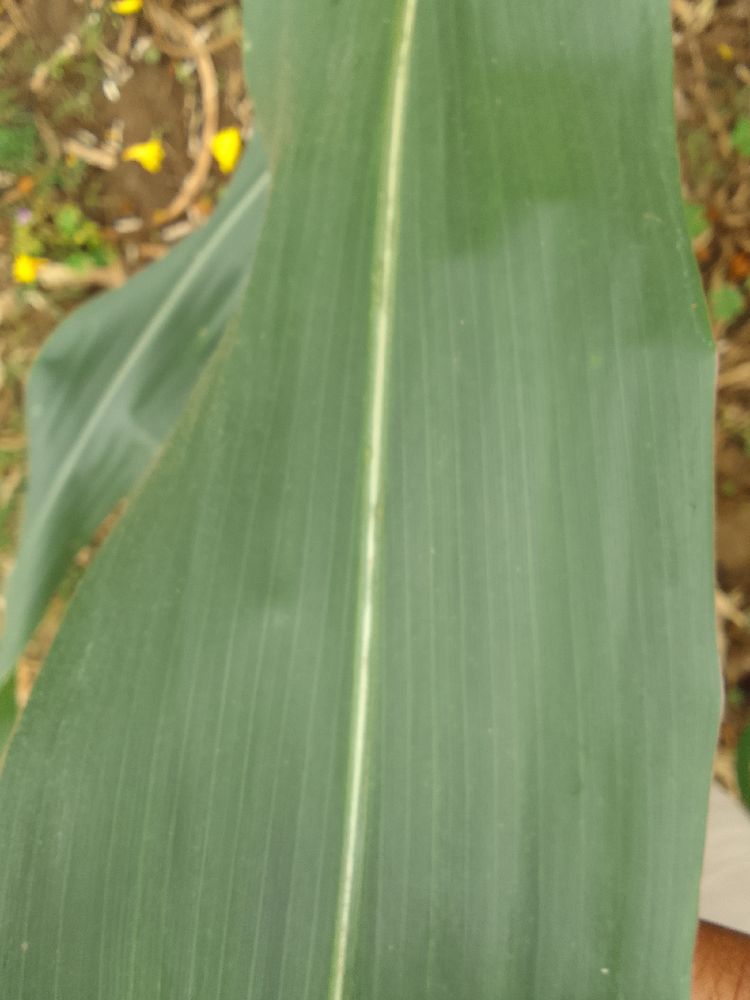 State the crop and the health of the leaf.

maize, healthy
